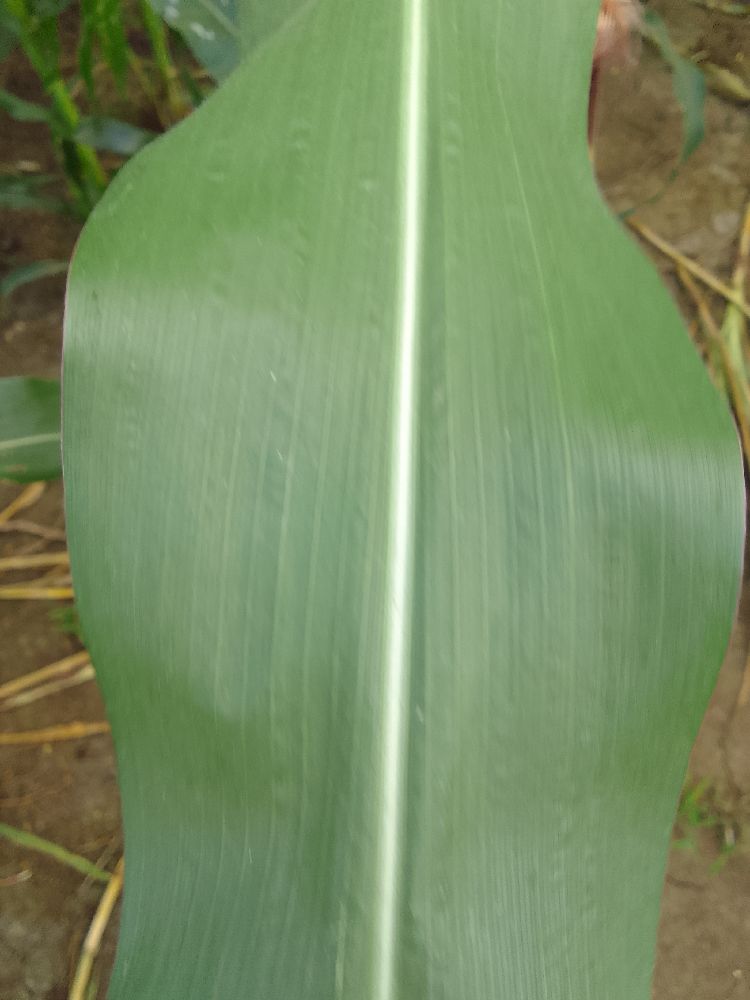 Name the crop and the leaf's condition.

maize, healthy
